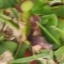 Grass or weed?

grass
